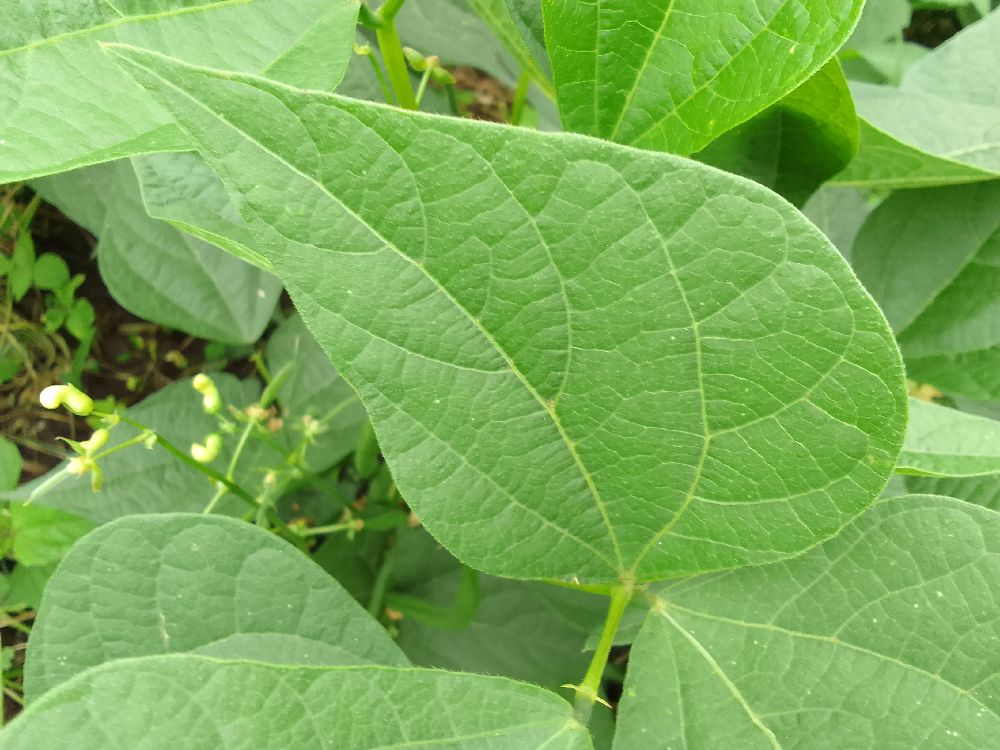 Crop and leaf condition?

common bean, healthy
